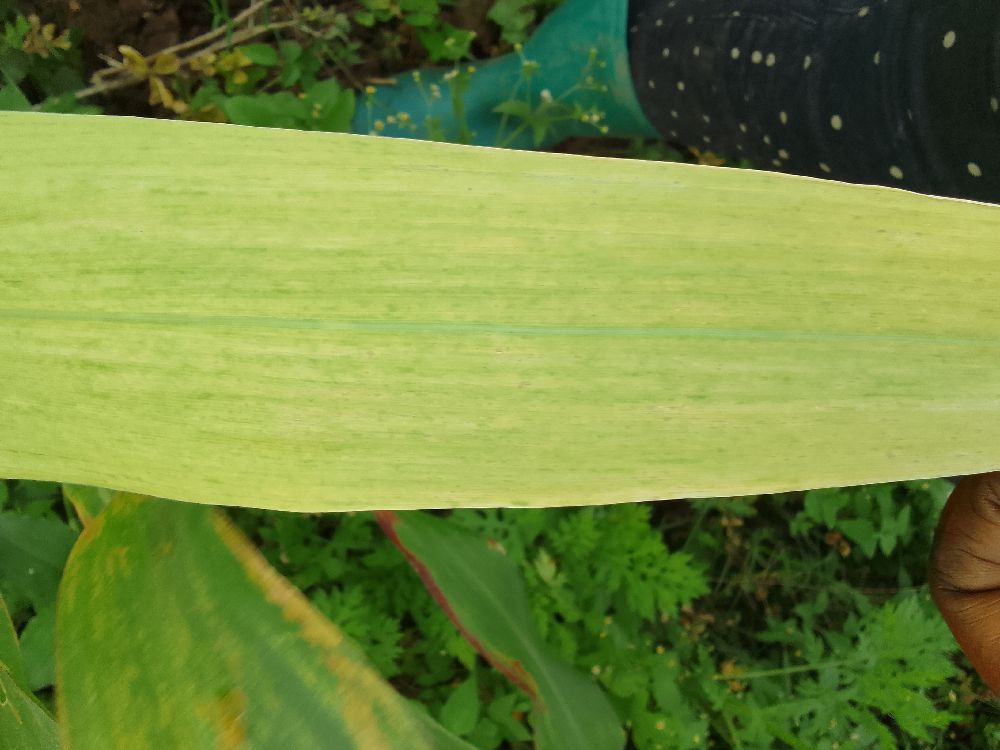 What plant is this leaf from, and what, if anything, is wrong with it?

maize, maize lethal necrosis
